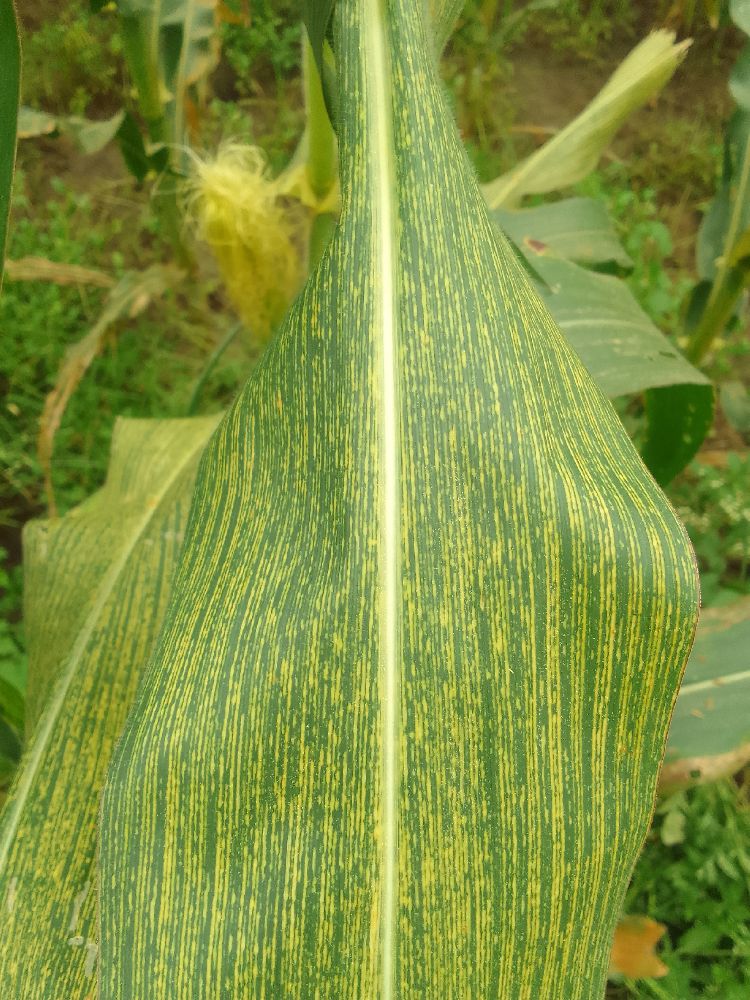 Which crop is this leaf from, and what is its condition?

maize, maize streak virus
